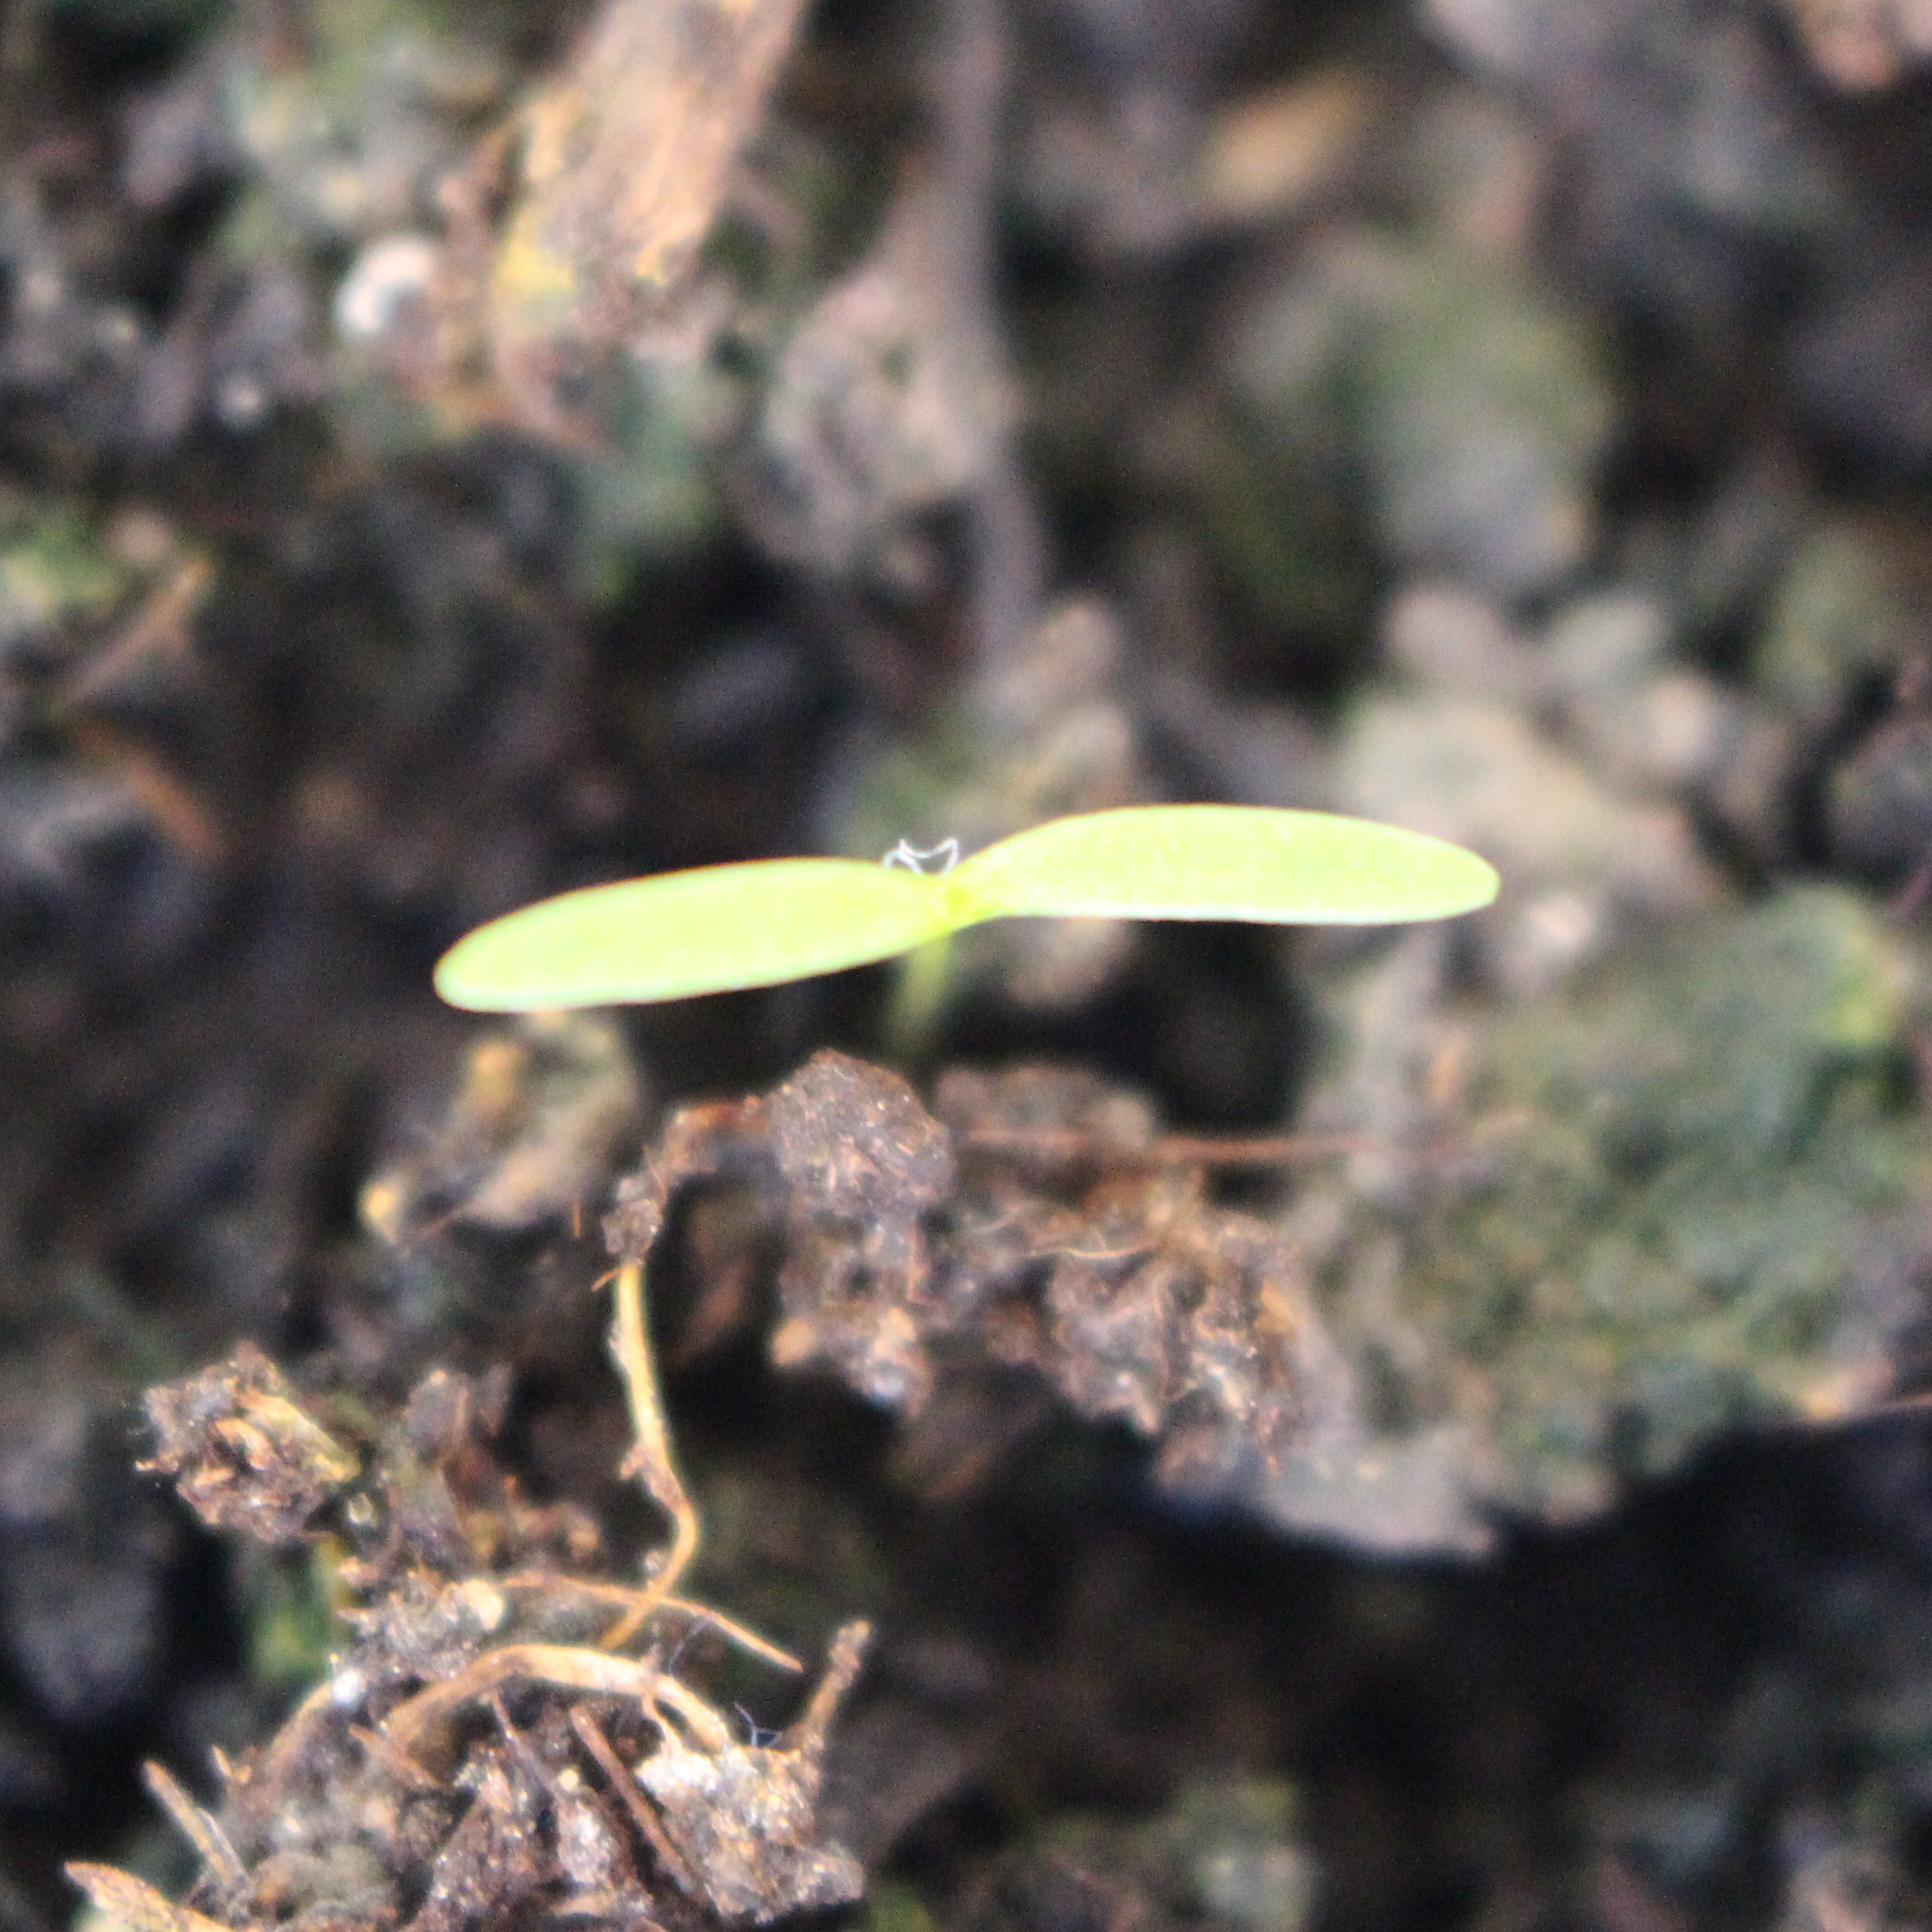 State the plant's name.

Papaver rhoeas
